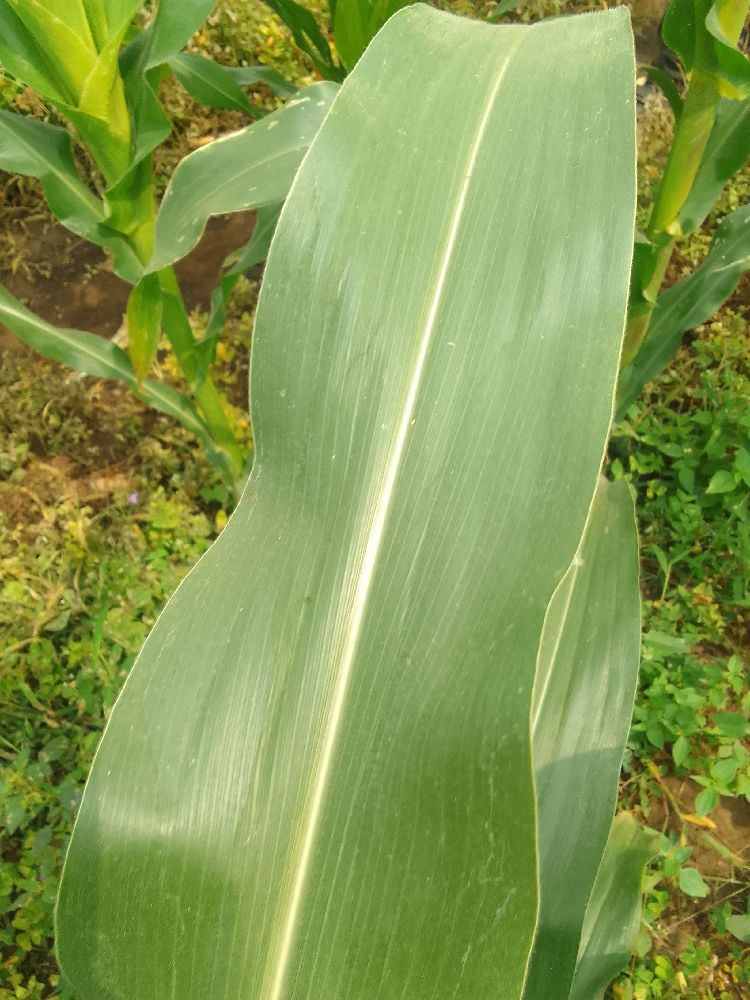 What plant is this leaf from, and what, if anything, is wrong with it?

maize, healthy
